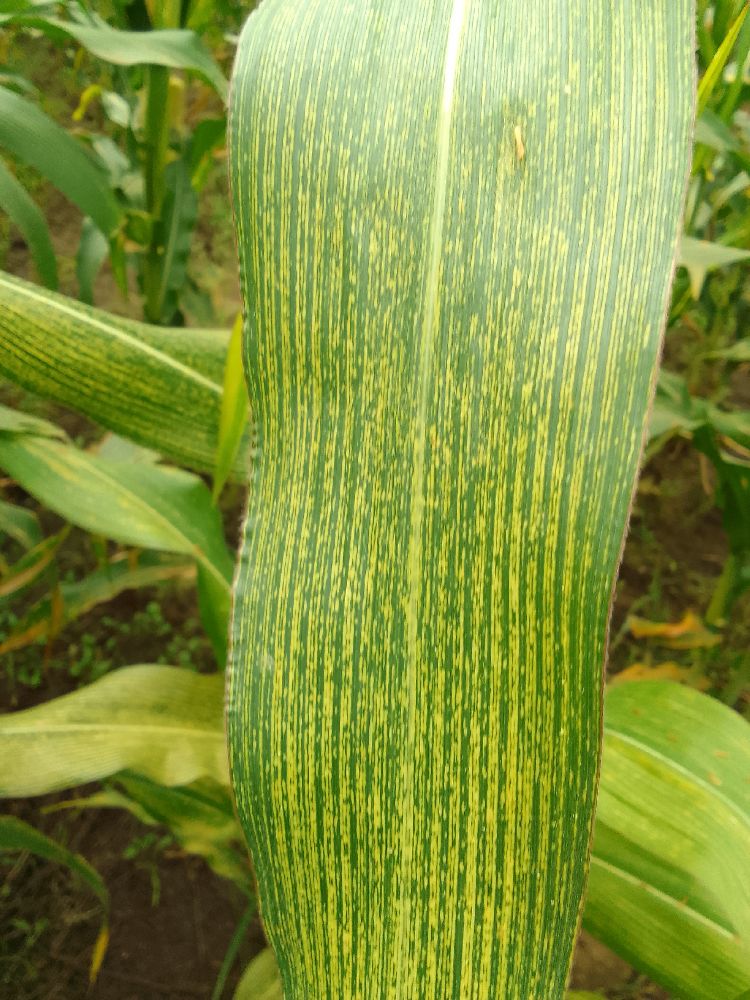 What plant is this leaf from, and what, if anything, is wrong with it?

maize, maize streak virus
